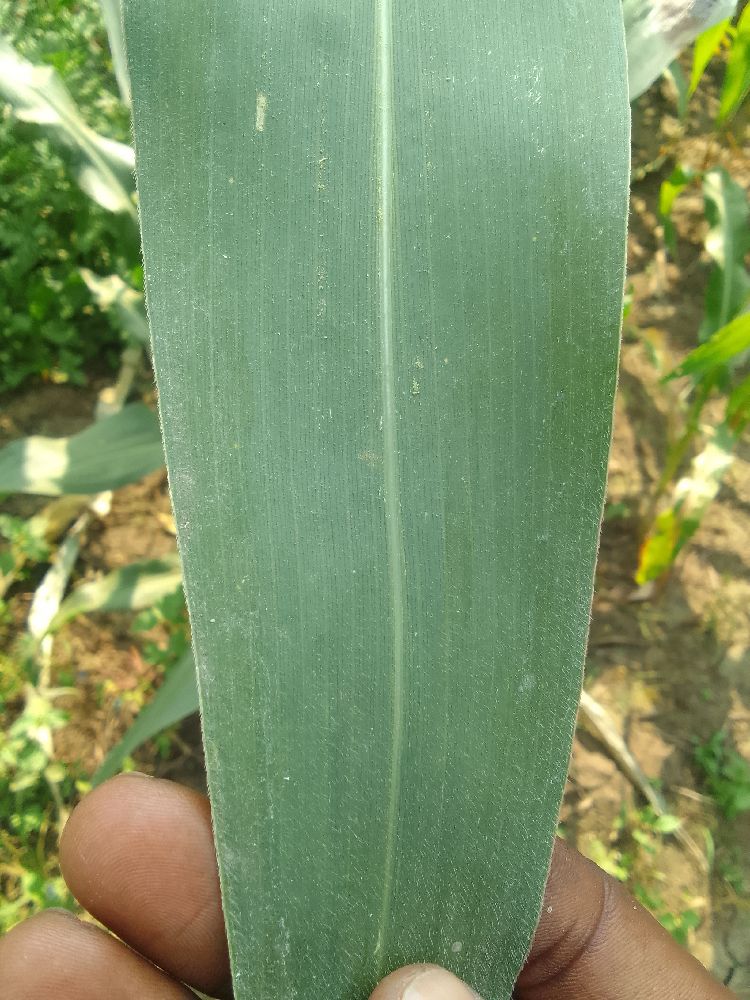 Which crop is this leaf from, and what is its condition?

maize, healthy
